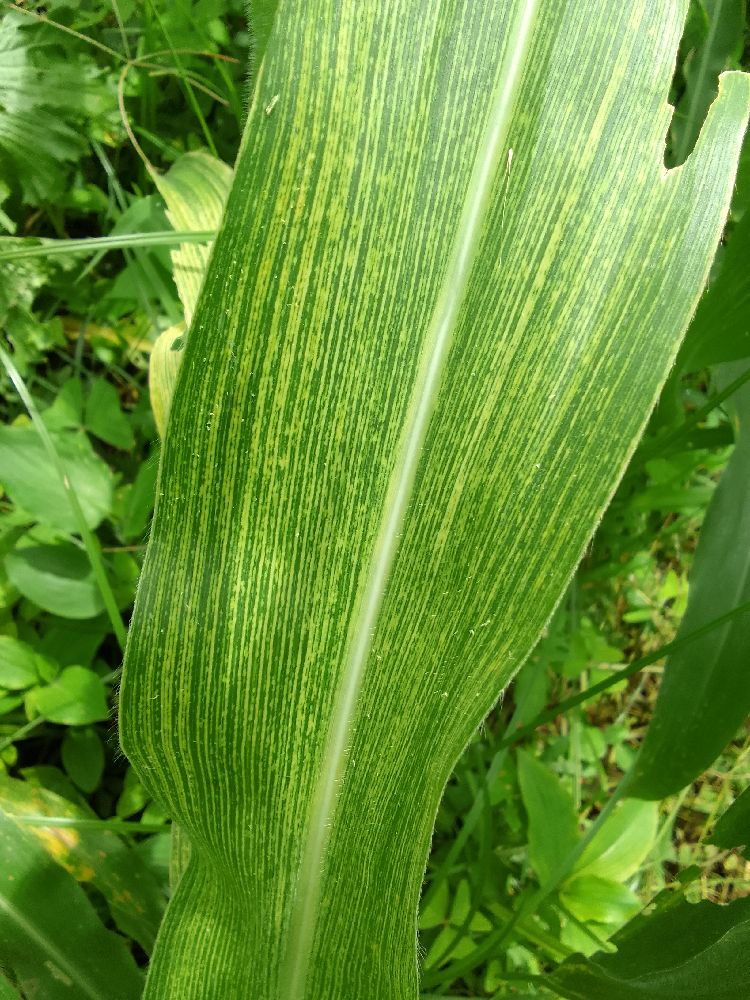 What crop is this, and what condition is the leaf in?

maize, maize streak virus
